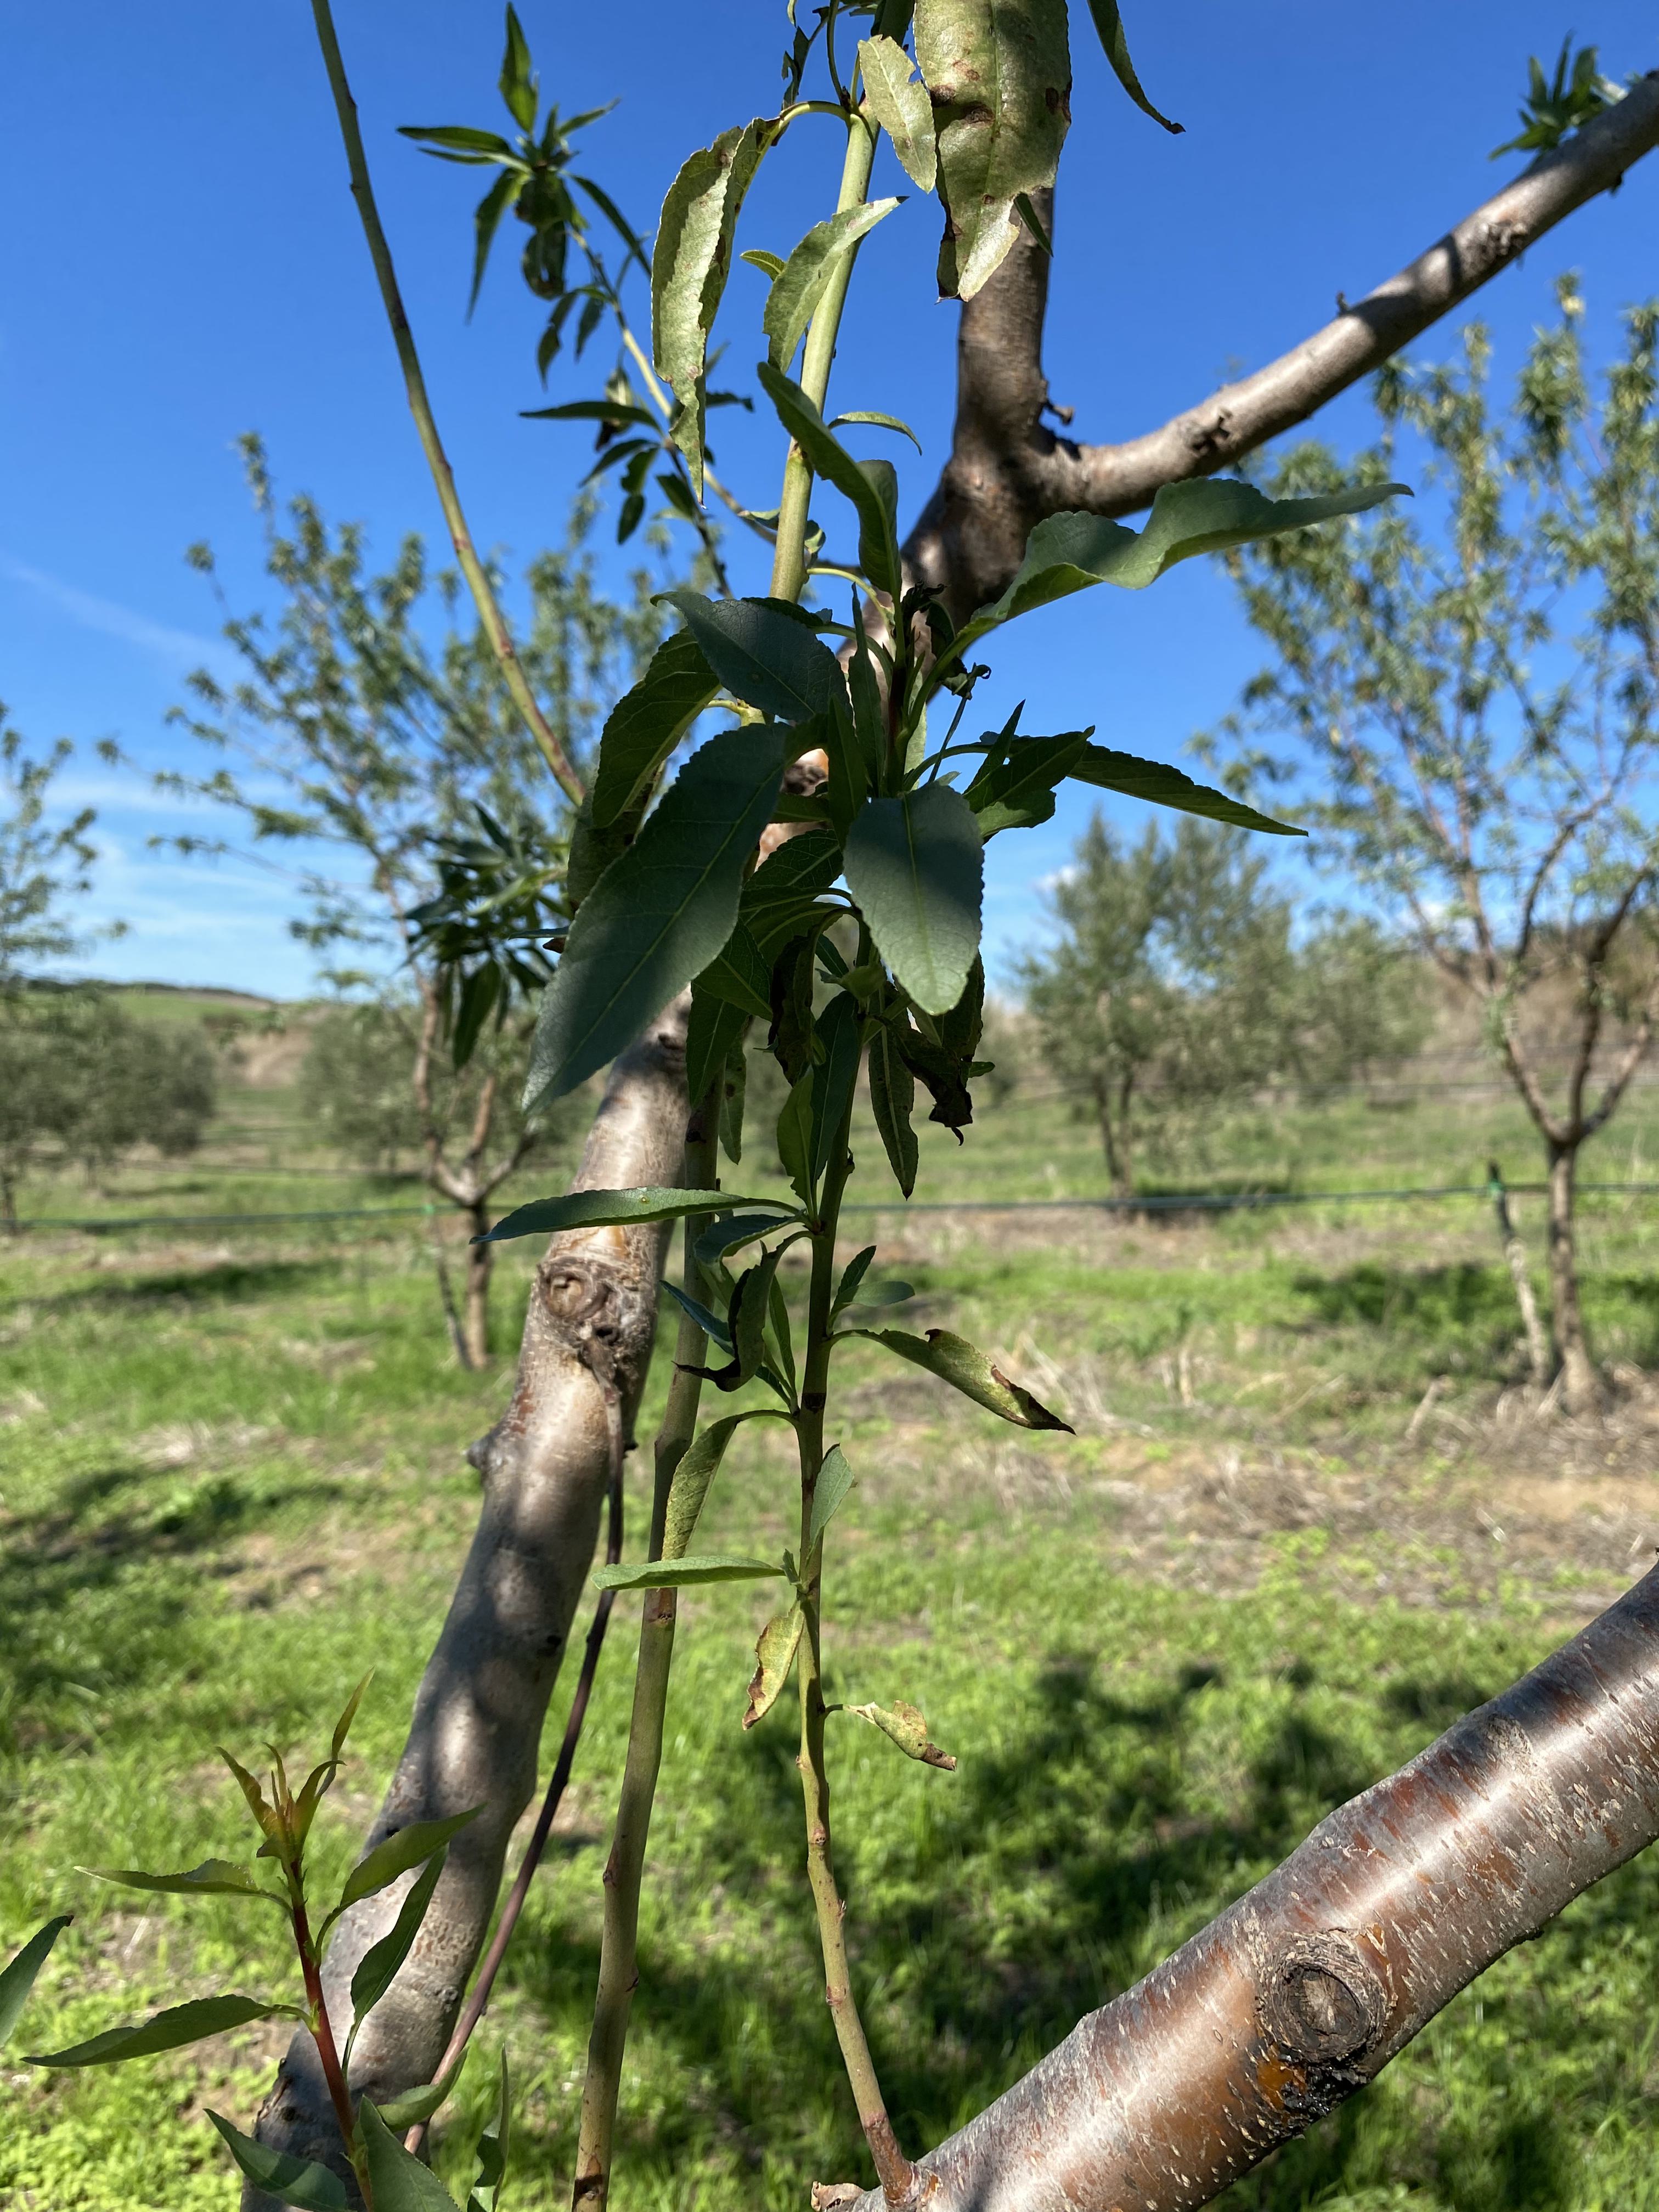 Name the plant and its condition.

almond, healthy
